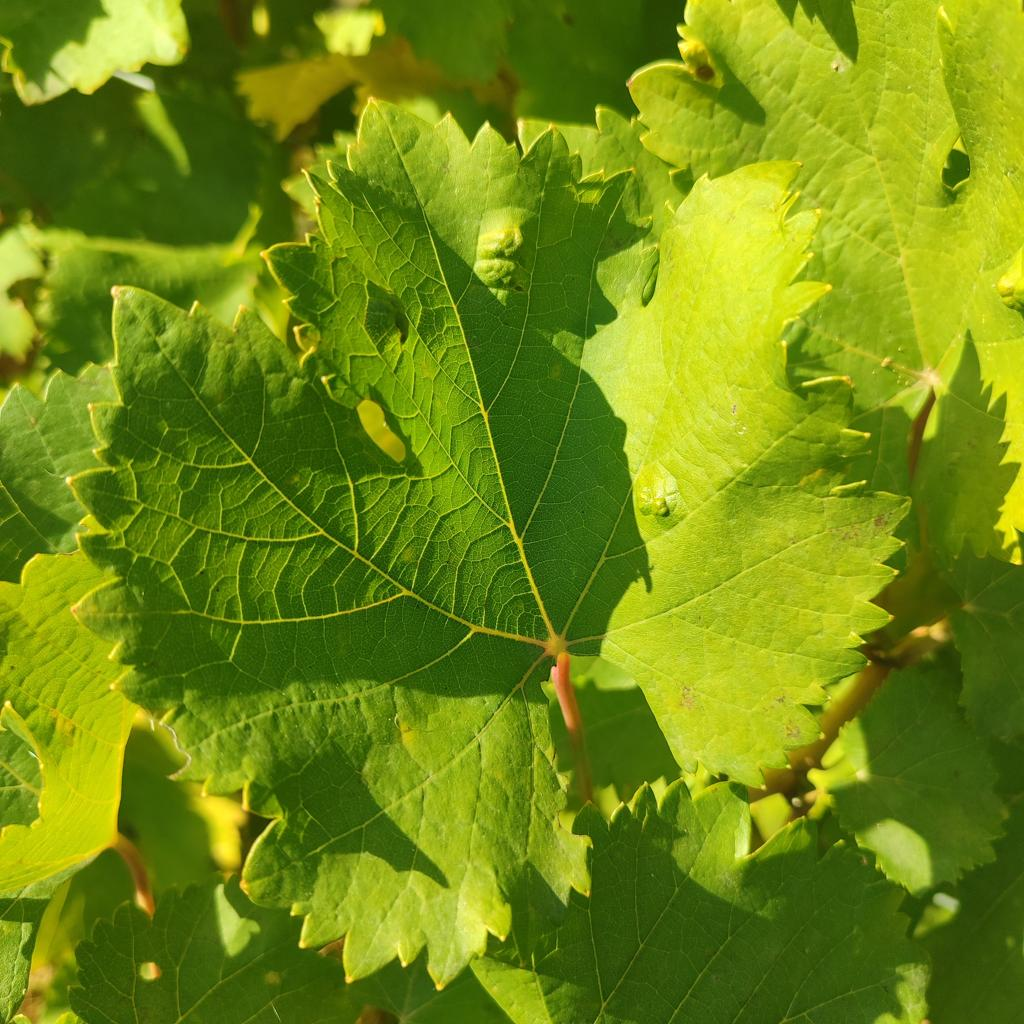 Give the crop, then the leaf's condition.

grapevine, erineum mite
